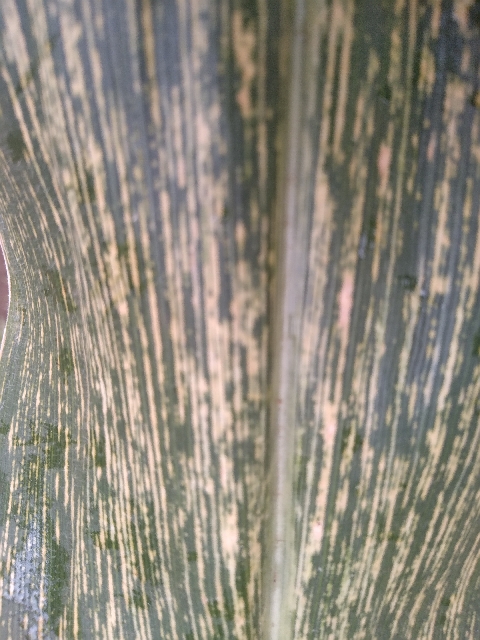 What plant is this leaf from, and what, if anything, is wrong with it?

maize, maize streak virus
